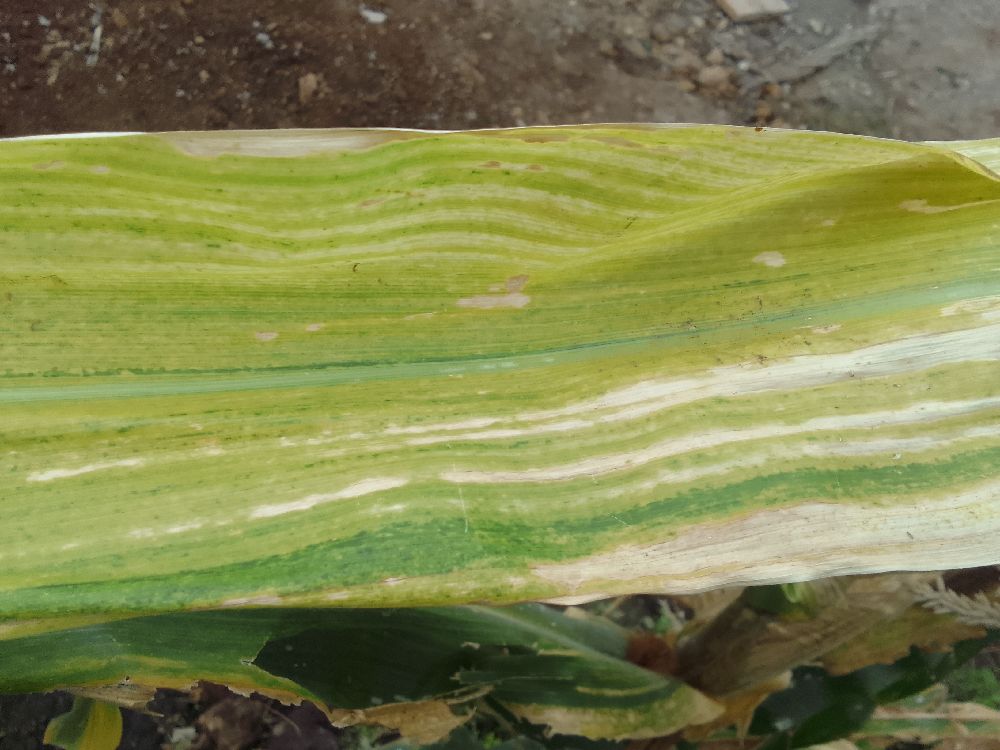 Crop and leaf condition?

maize, maize lethal necrosis
